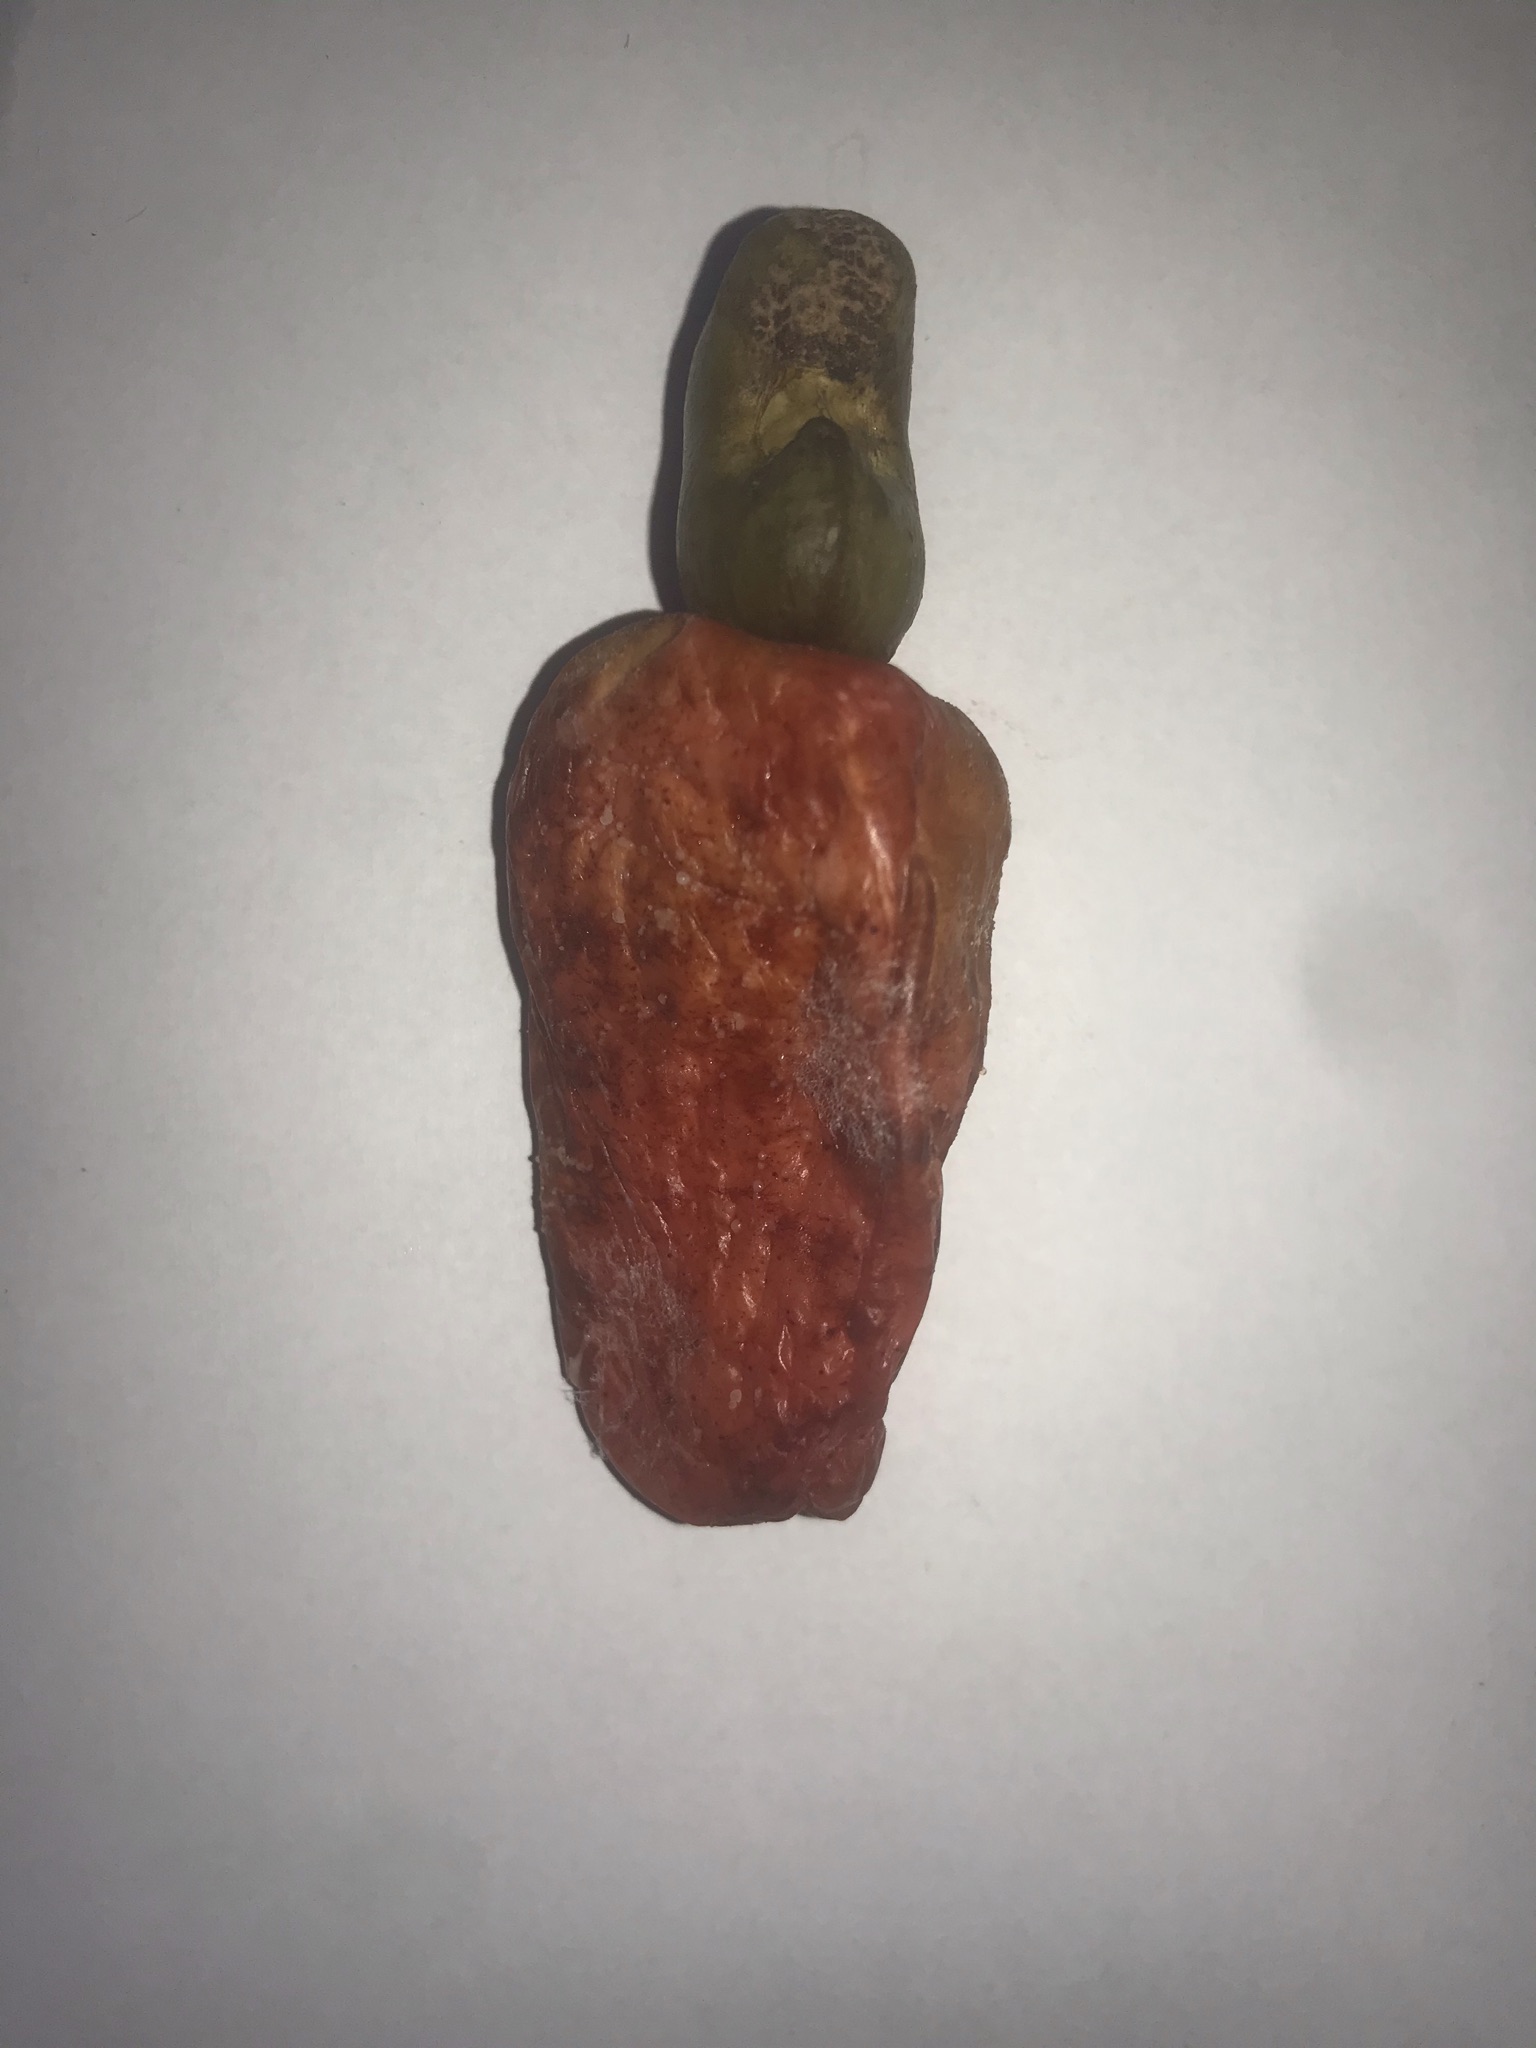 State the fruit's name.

caju vermelho
